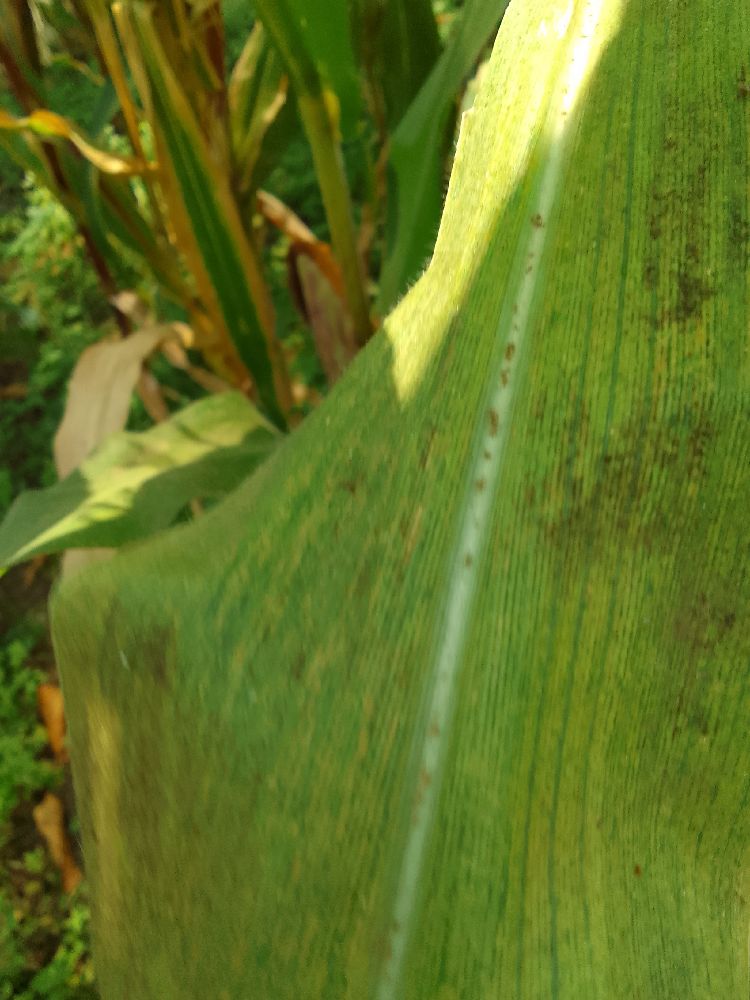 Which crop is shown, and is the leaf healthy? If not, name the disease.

maize, maize lethal necrosis
